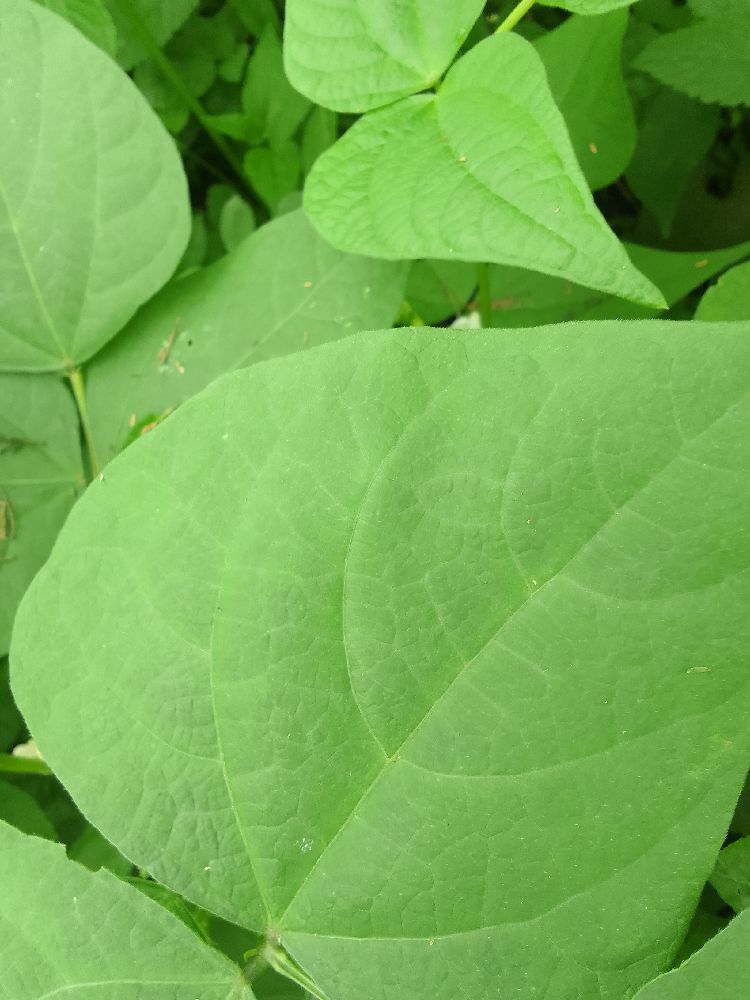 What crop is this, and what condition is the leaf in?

common bean, healthy
